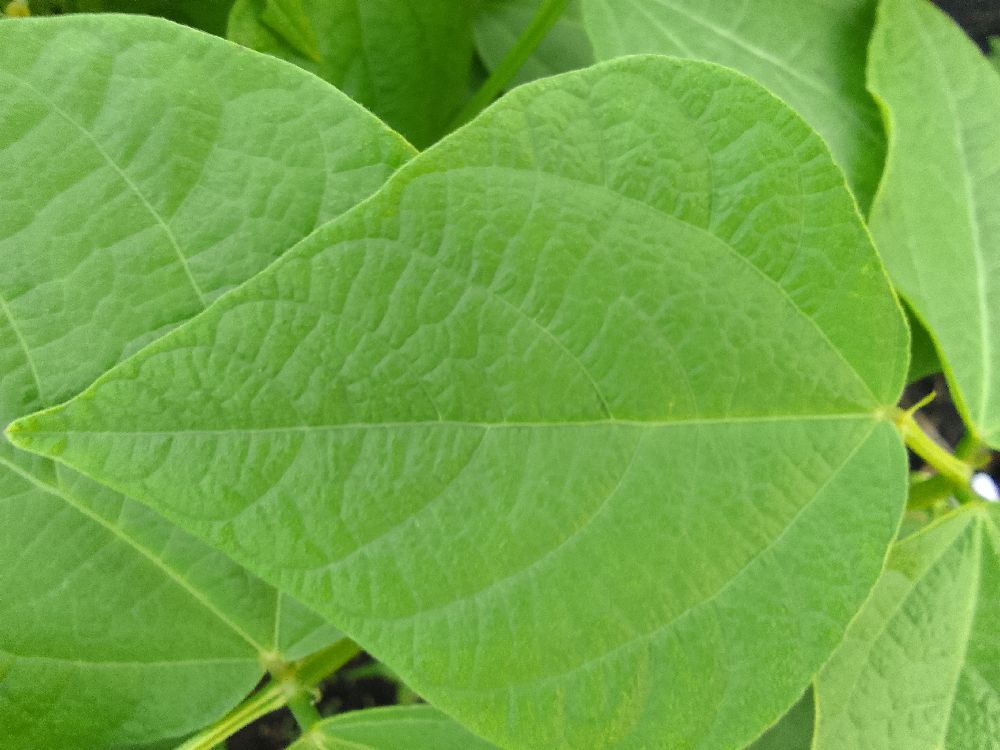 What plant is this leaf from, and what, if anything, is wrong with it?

common bean, healthy
